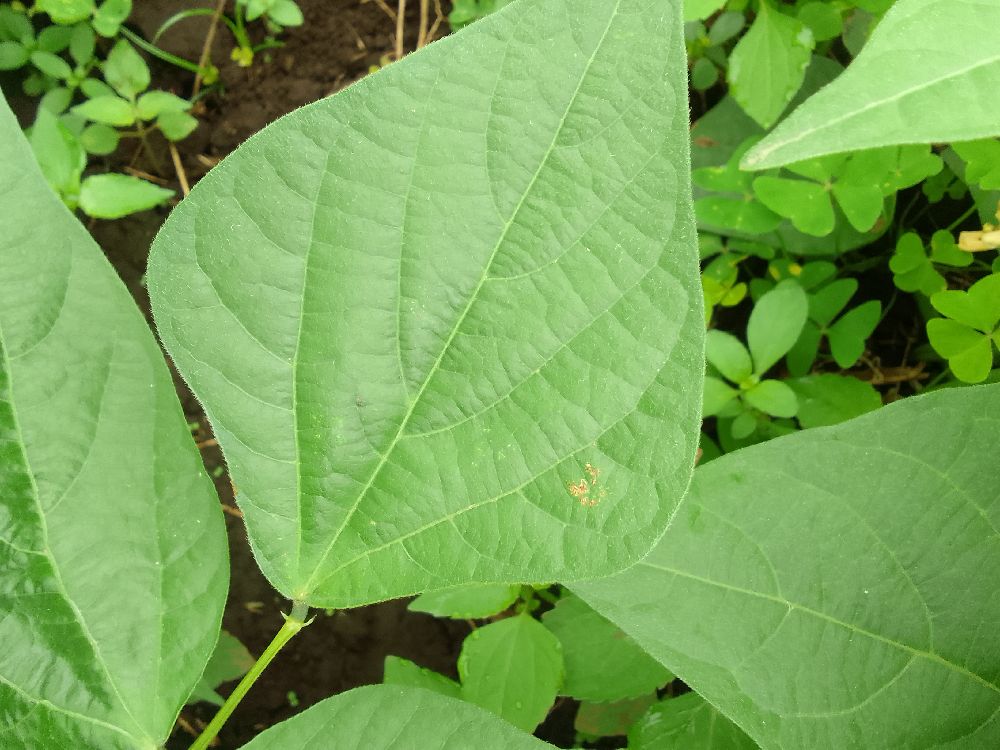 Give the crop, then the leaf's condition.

common bean, healthy
